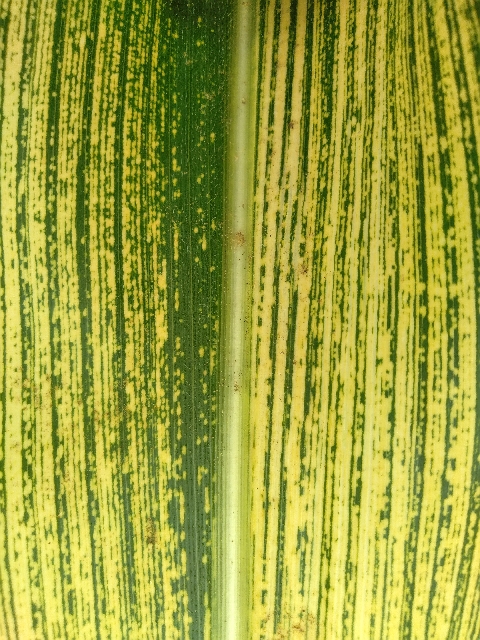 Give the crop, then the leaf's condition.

maize, maize streak virus
